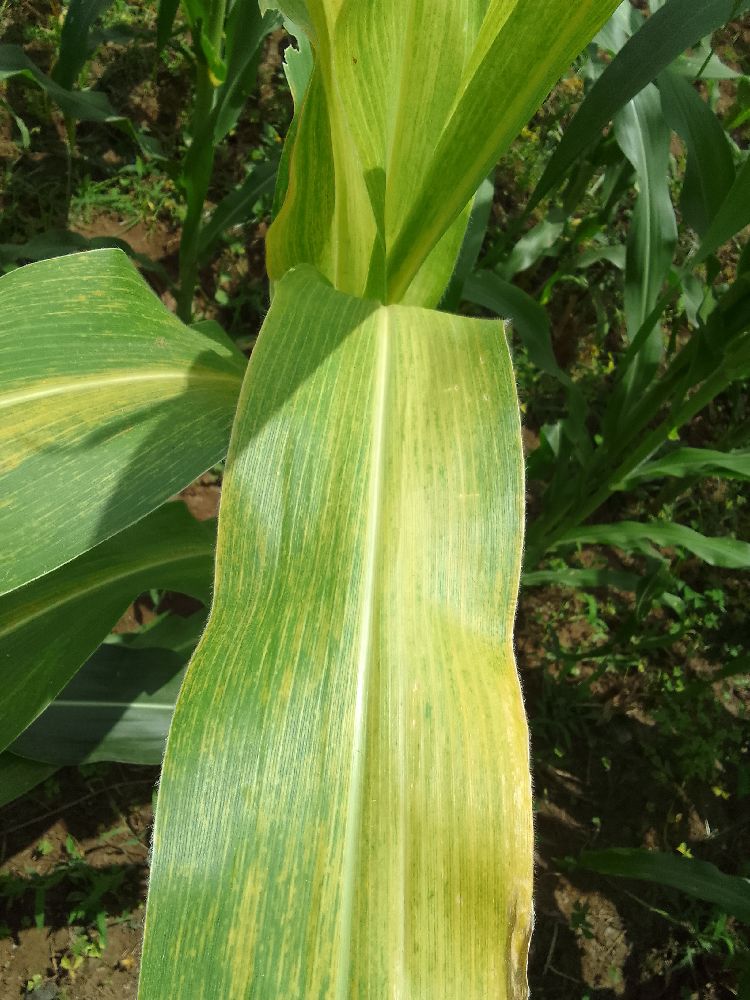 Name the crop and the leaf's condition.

maize, maize lethal necrosis
